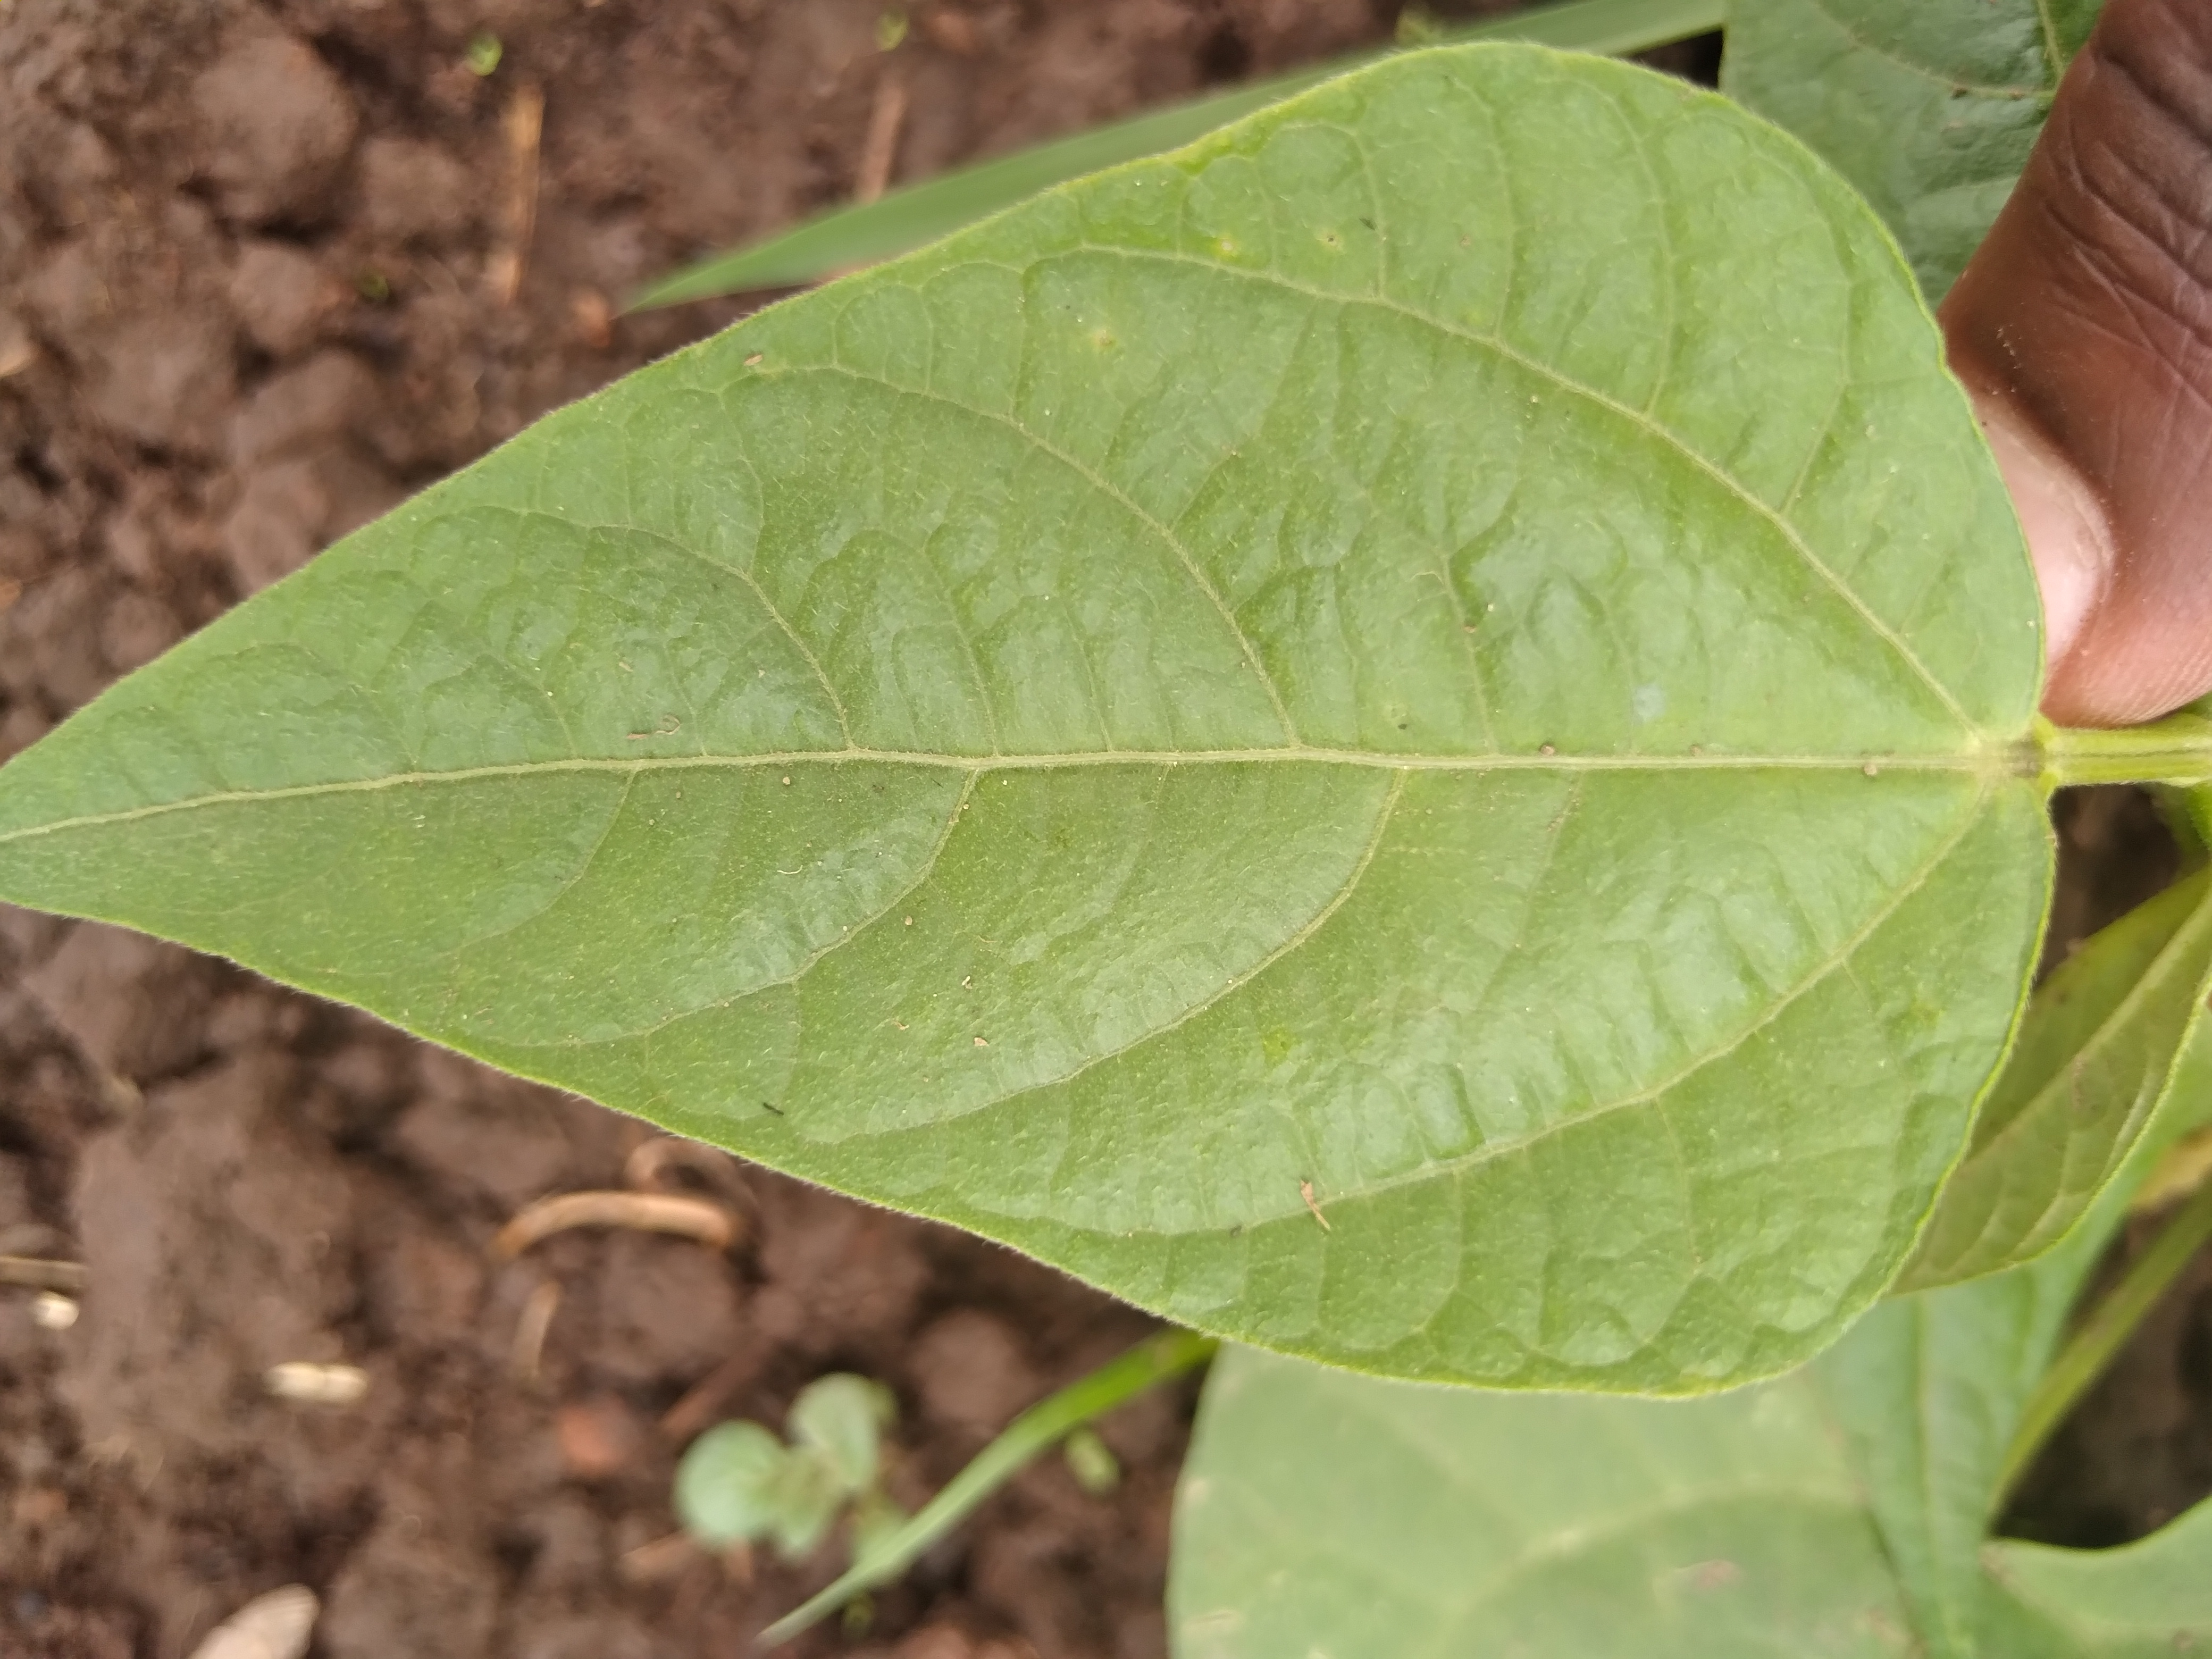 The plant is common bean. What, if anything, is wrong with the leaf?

healthy
